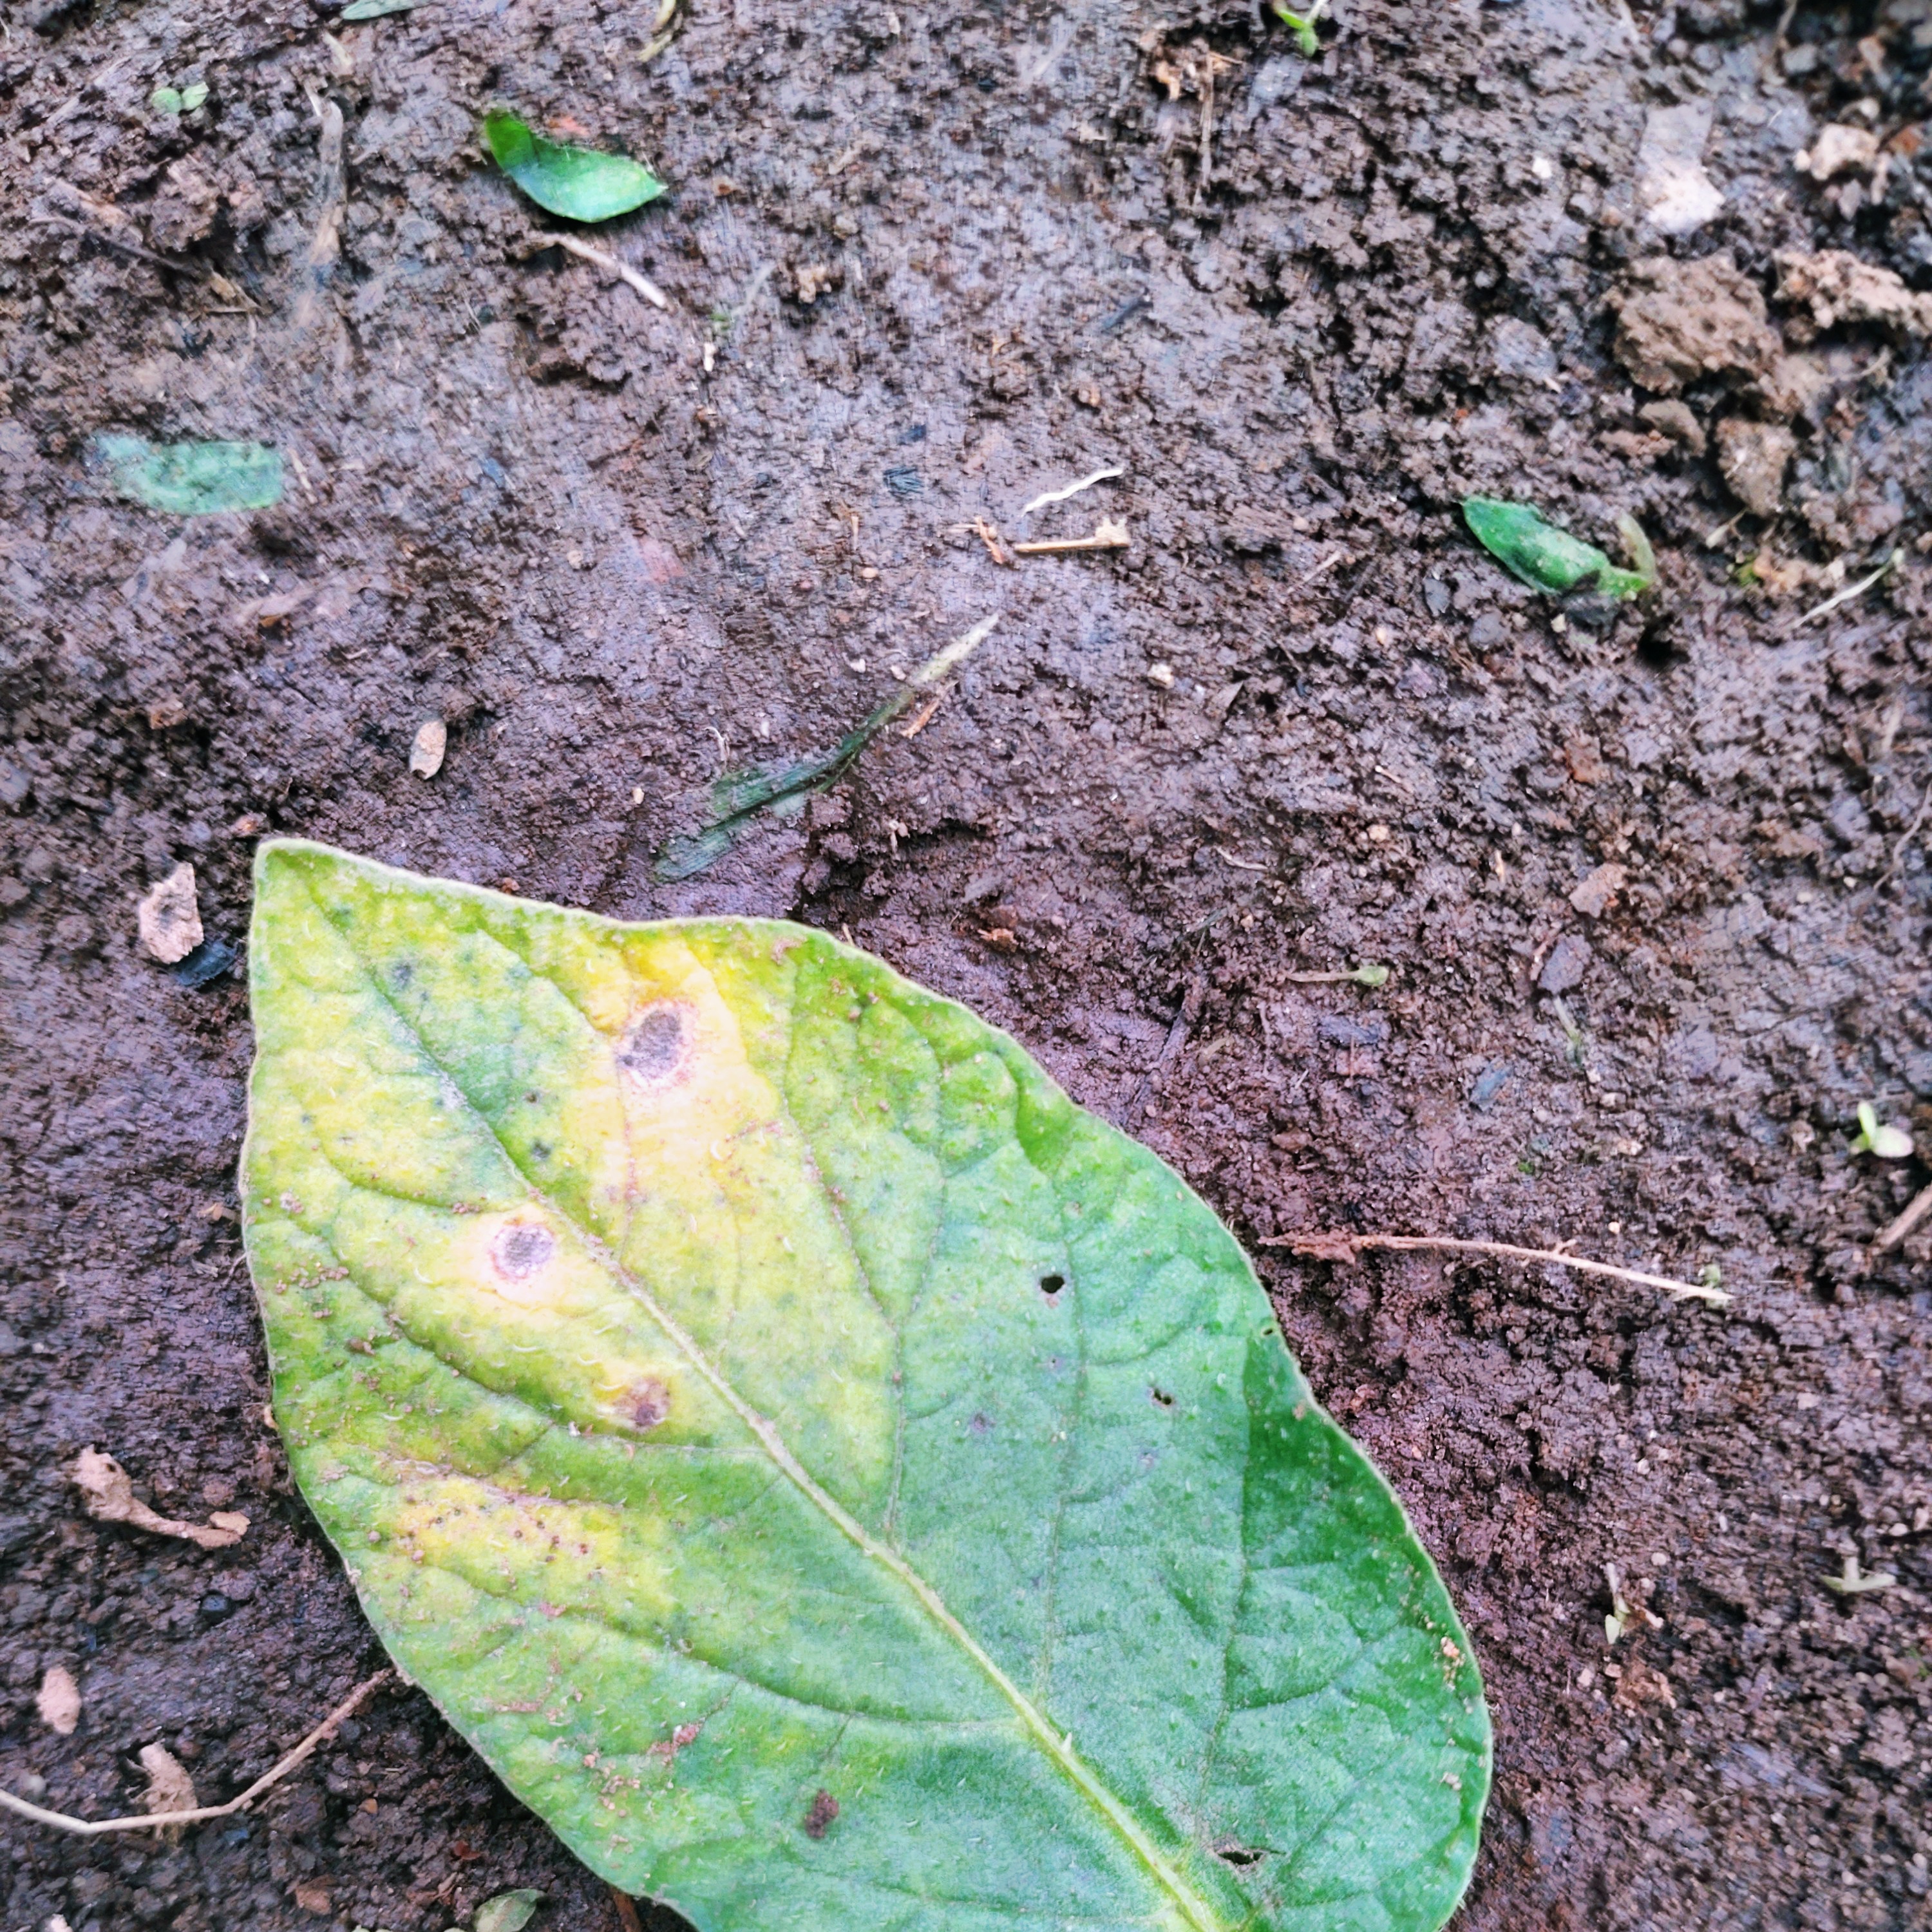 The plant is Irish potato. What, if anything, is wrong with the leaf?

late blight
